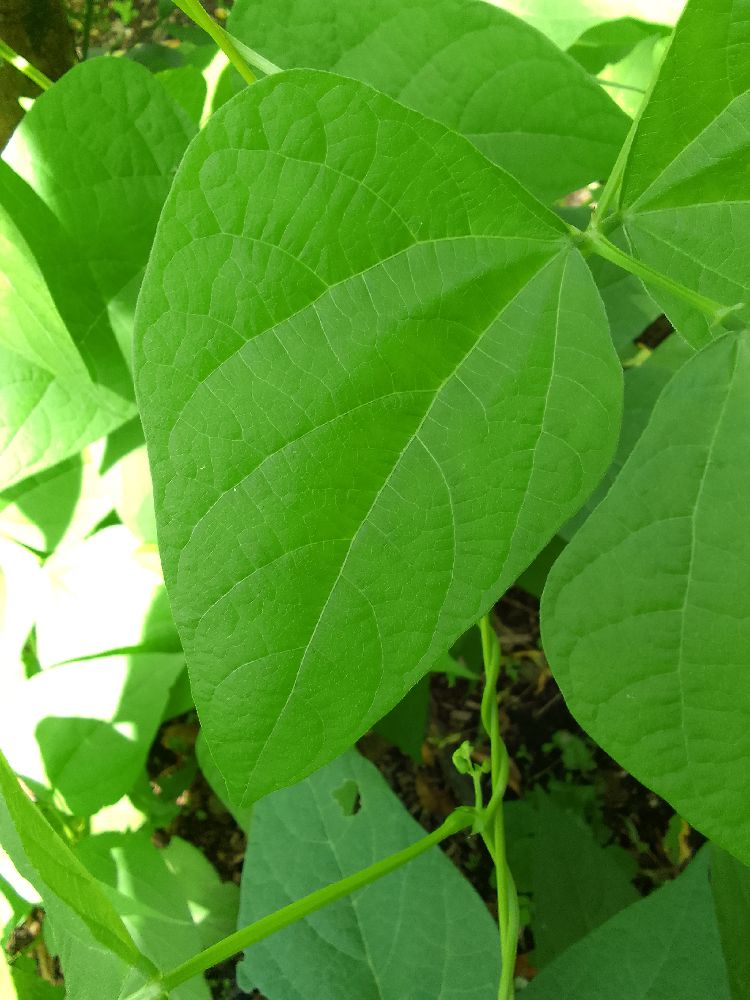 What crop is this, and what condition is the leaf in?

common bean, healthy
